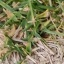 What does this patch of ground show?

grass
